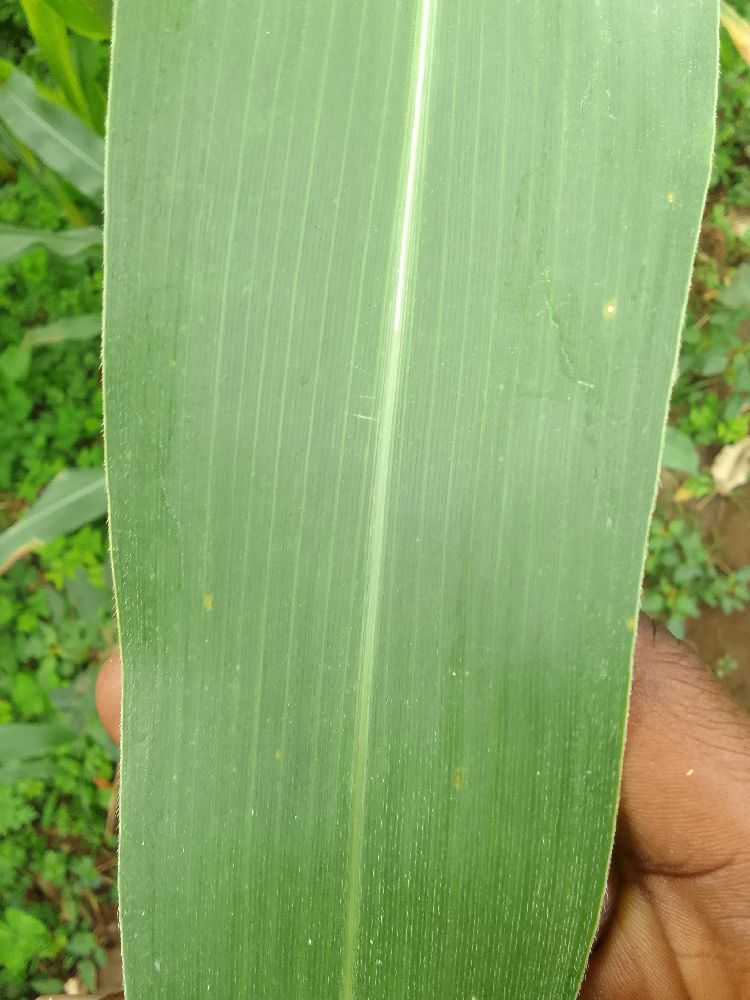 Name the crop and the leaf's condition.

maize, healthy
